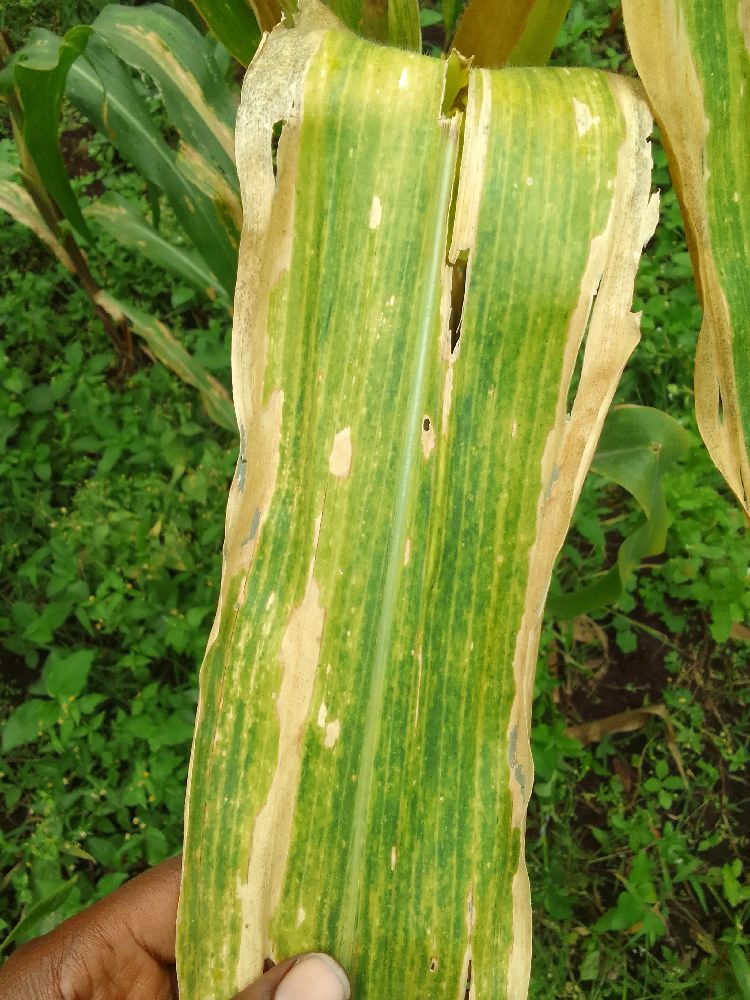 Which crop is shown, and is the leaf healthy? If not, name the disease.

maize, maize lethal necrosis
